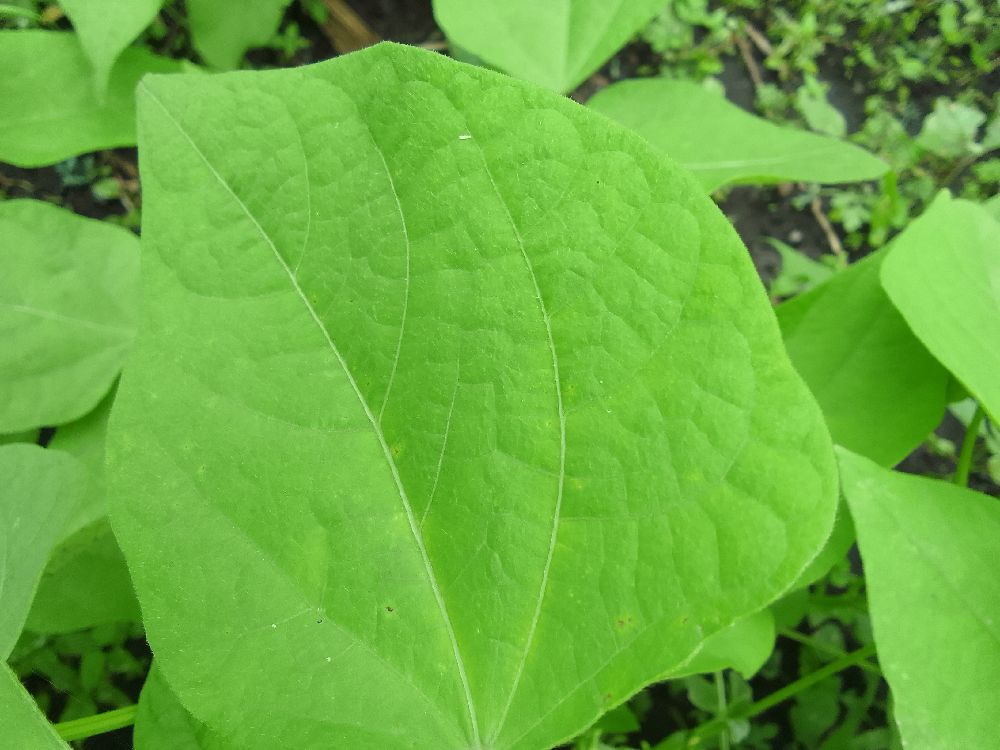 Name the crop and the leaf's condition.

common bean, healthy
